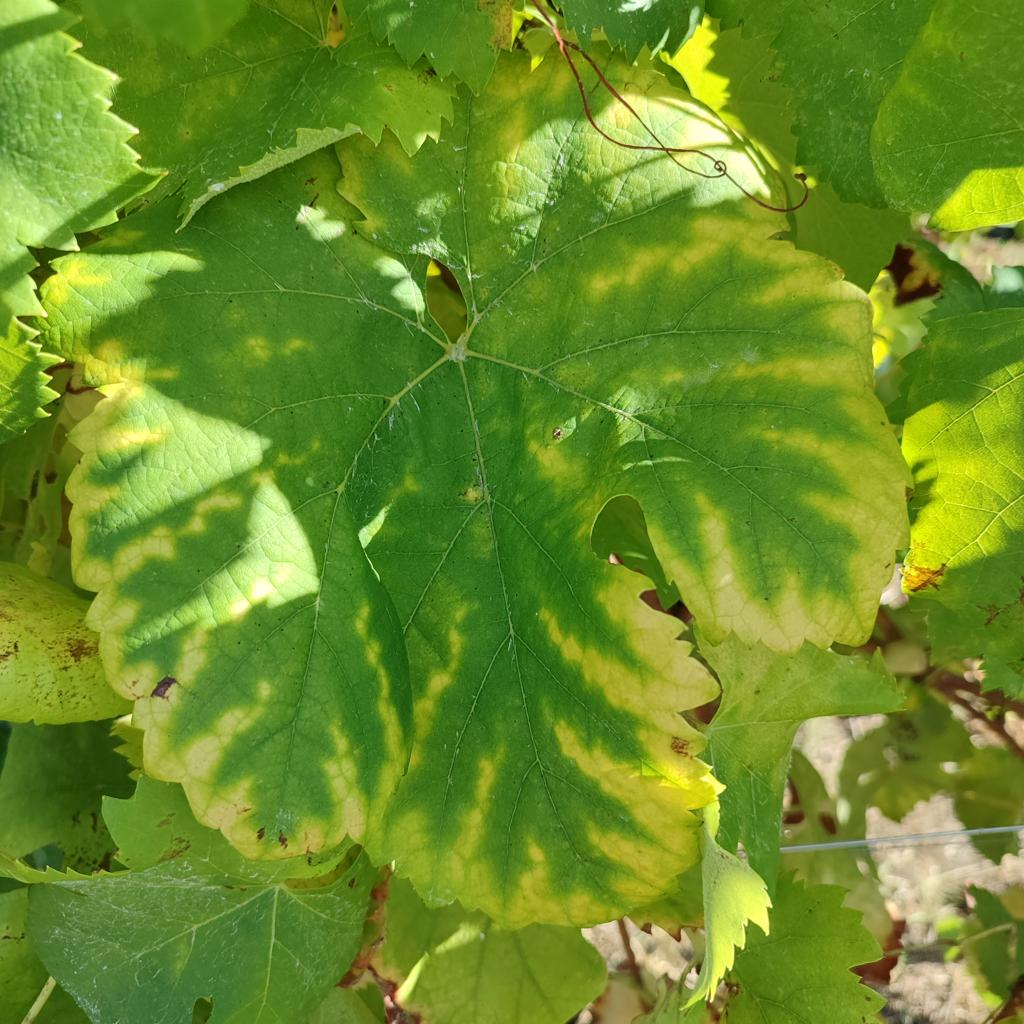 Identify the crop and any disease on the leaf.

grapevine, esca complex
